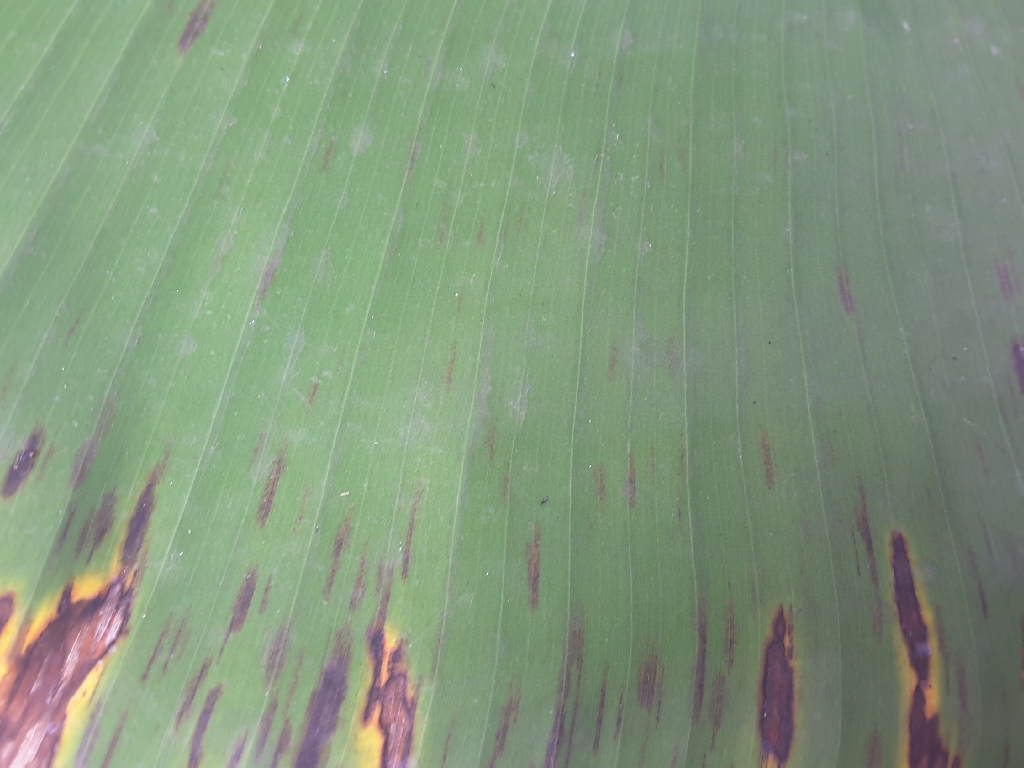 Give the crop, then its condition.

banana, black sigatoka
